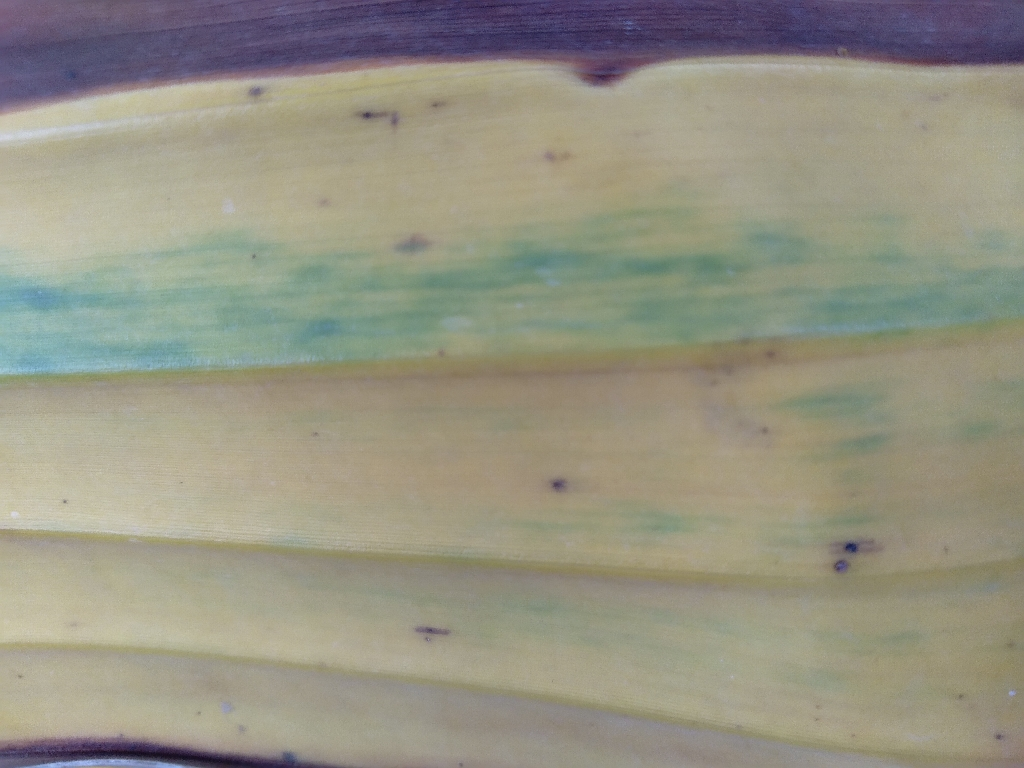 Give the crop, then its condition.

banana, fusarium wilt race 1
